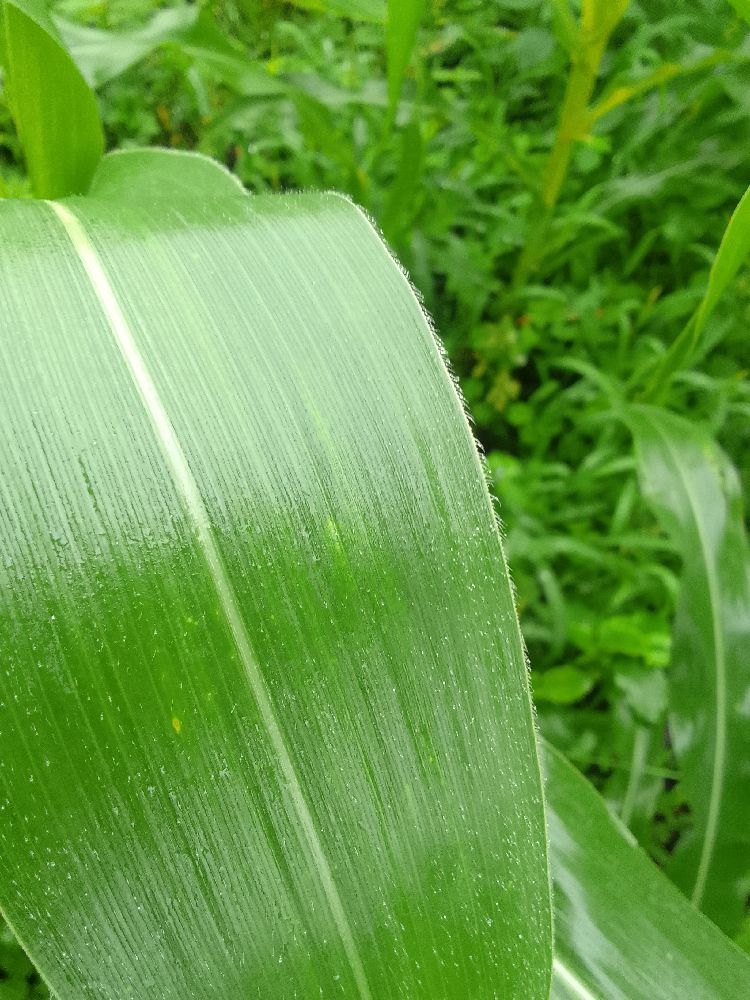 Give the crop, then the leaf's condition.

maize, healthy
